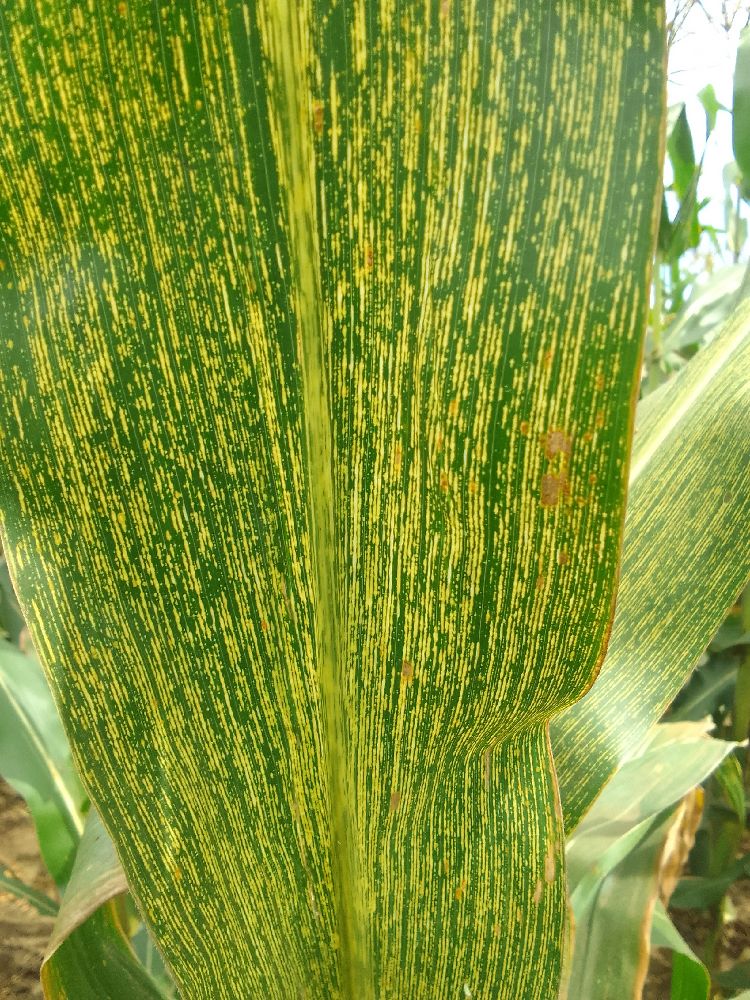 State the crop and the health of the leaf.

maize, maize streak virus
